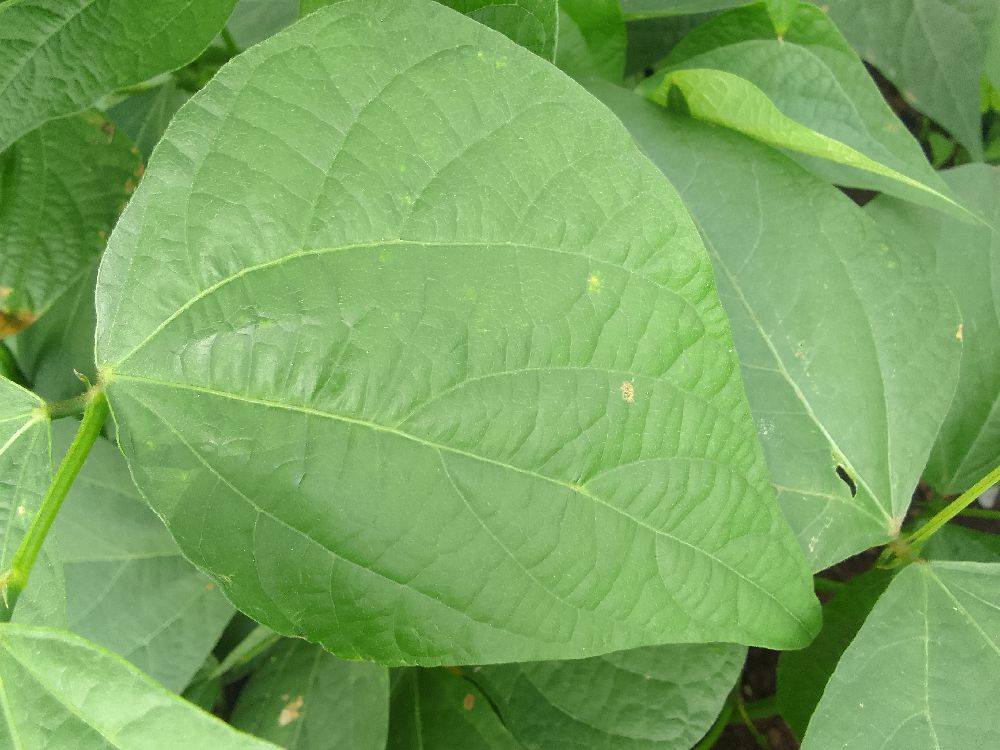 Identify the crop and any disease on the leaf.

common bean, healthy
